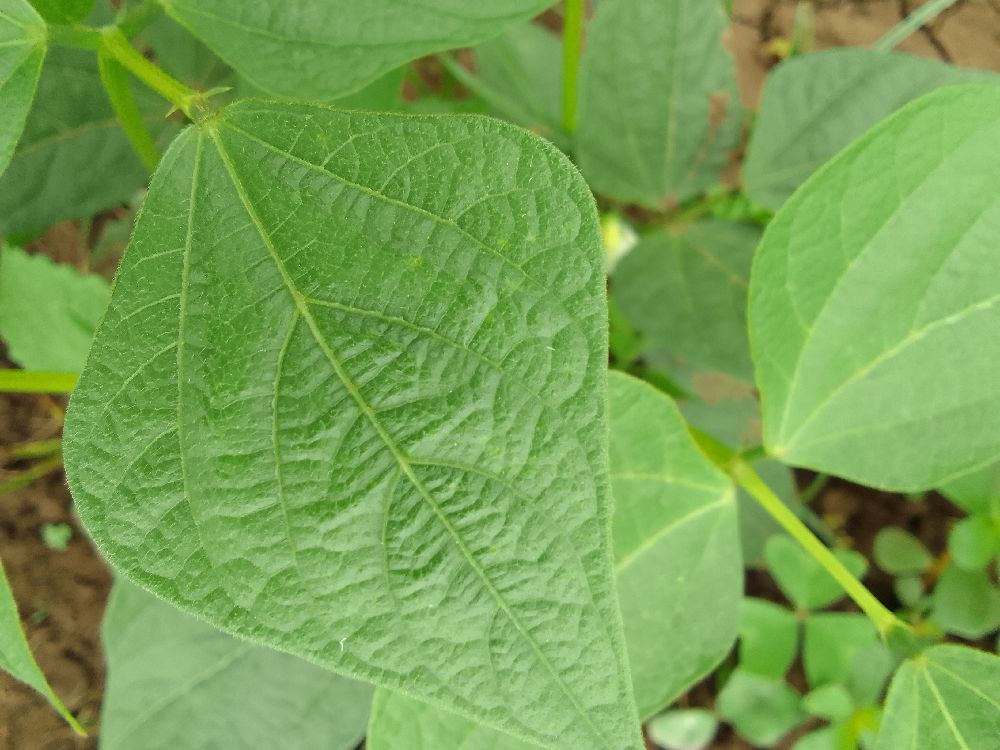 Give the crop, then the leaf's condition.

common bean, healthy
